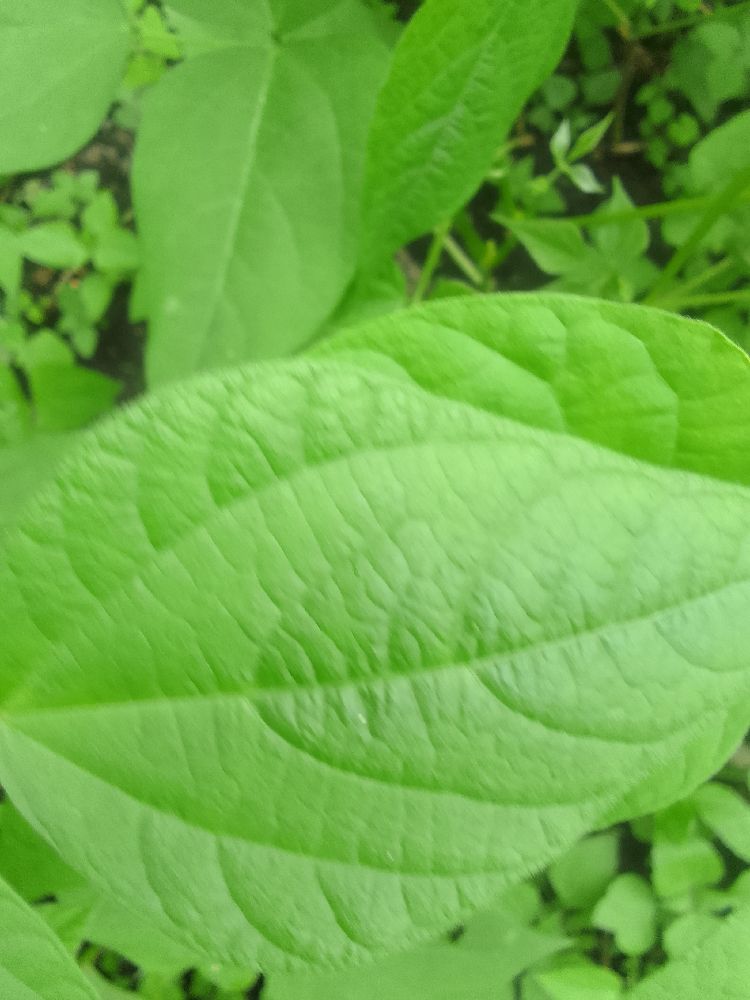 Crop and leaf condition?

common bean, healthy
